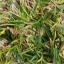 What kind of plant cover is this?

grass
